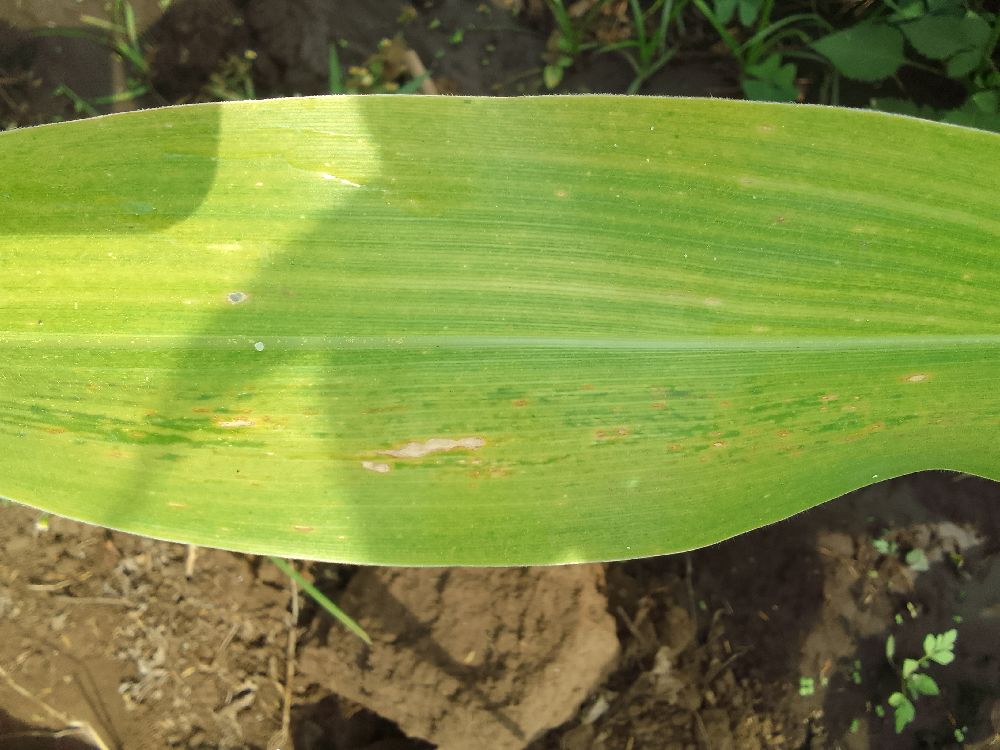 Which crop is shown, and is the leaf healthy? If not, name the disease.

maize, maize lethal necrosis
